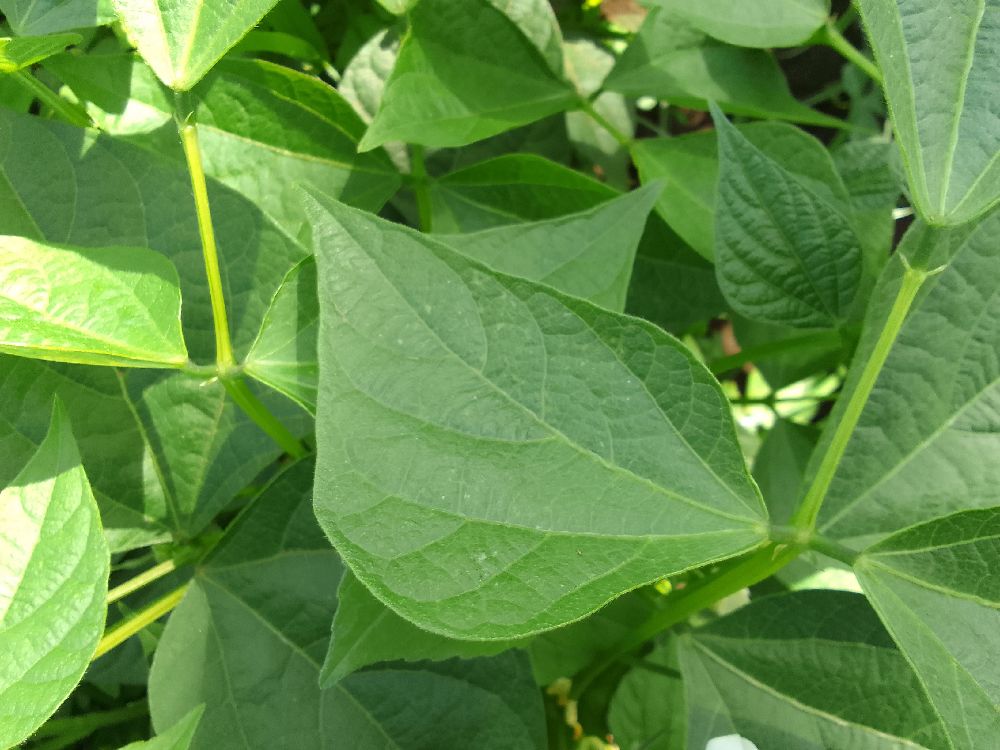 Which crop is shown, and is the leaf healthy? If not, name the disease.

common bean, healthy
